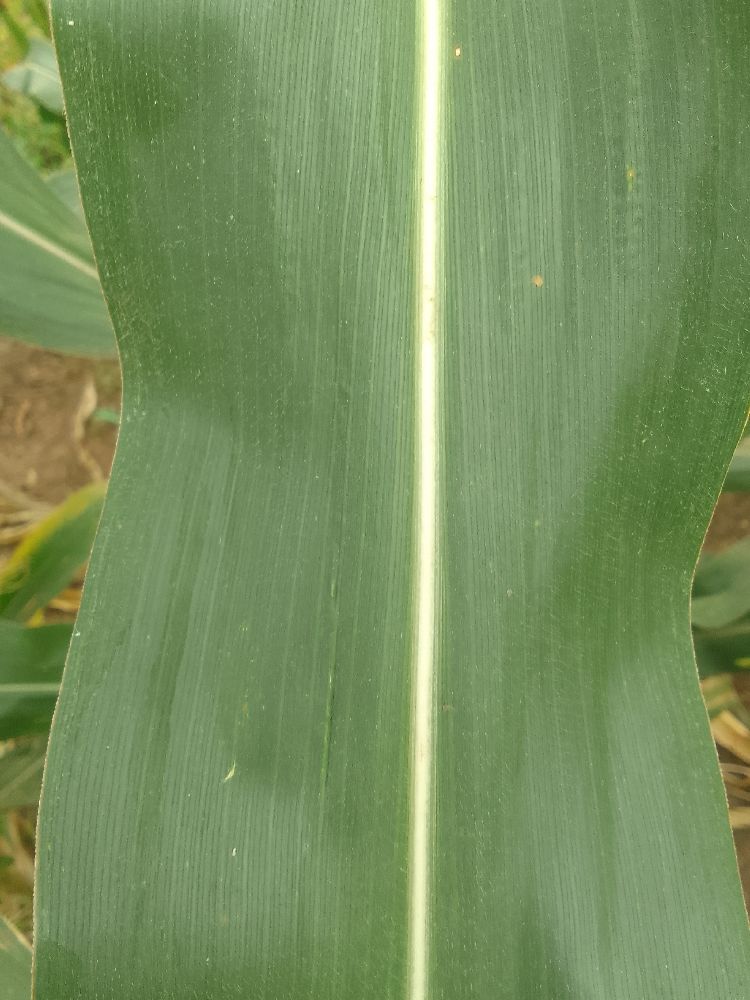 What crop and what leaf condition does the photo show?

maize, healthy
